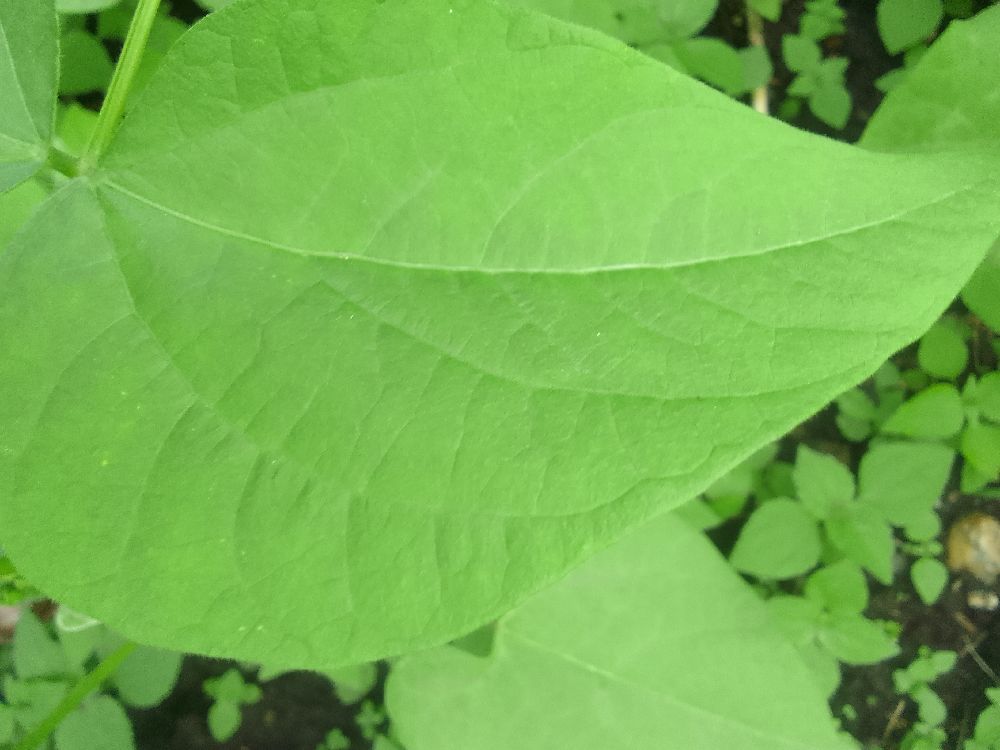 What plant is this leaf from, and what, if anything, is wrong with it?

common bean, healthy
